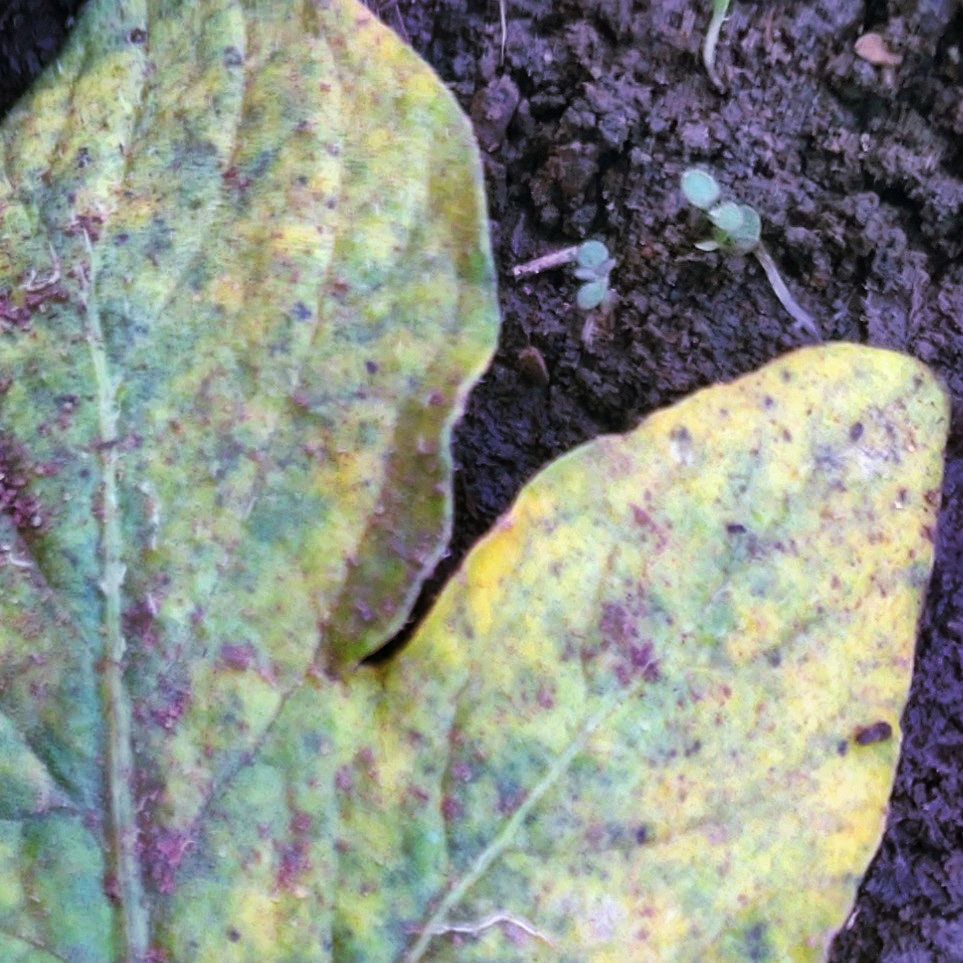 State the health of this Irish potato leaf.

late blight
